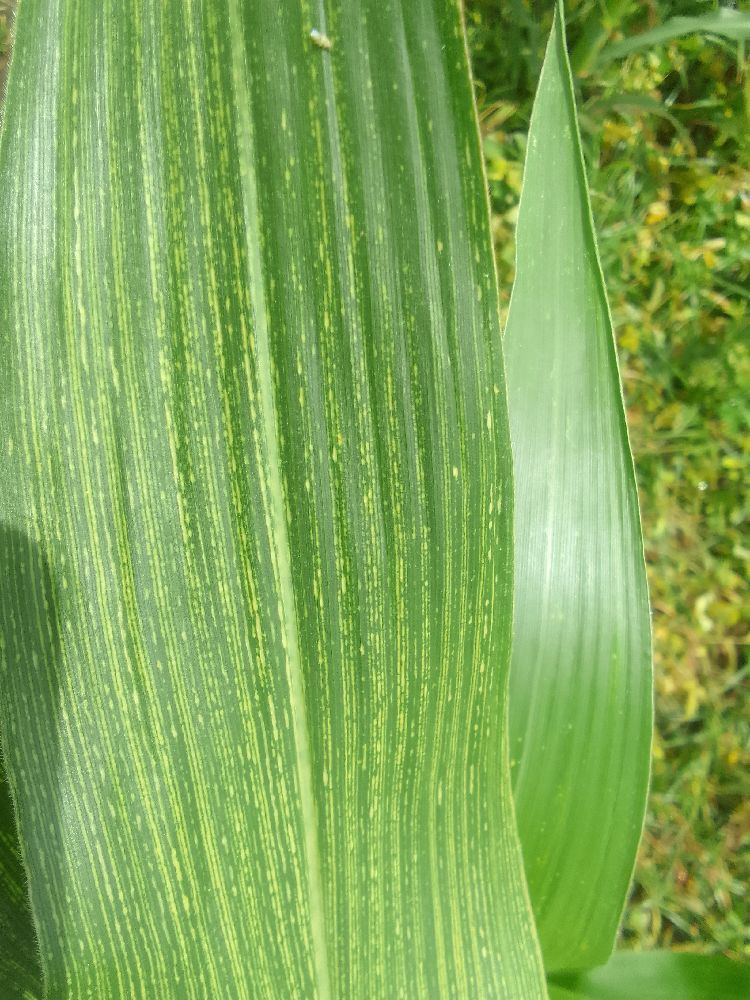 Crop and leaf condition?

maize, maize streak virus
